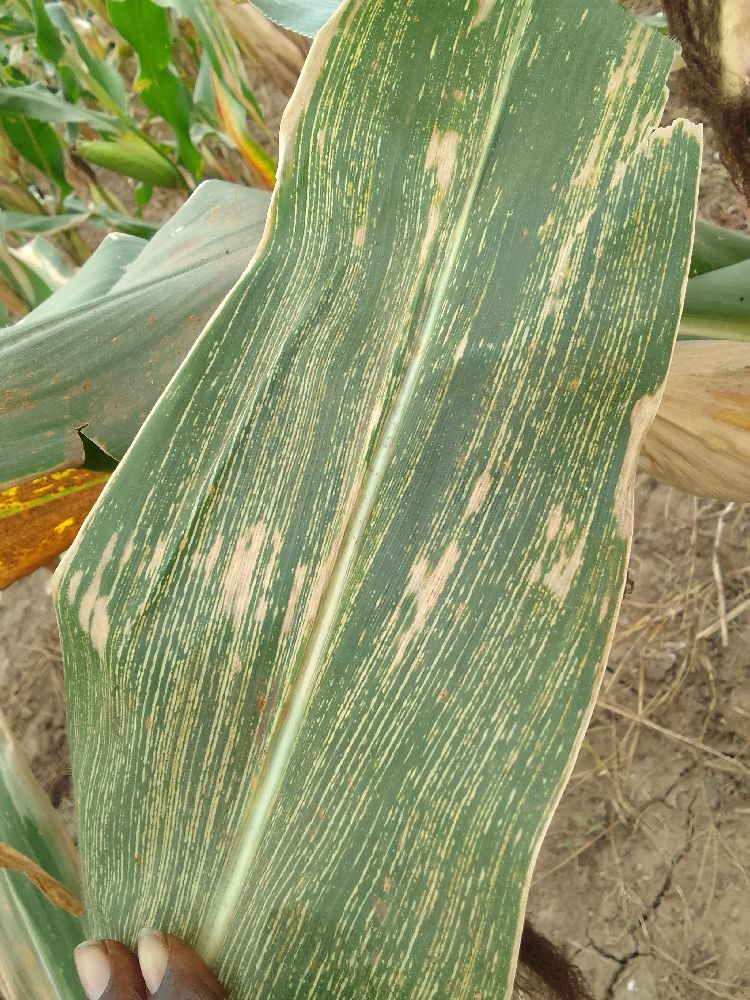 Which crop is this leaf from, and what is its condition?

maize, maize streak virus
